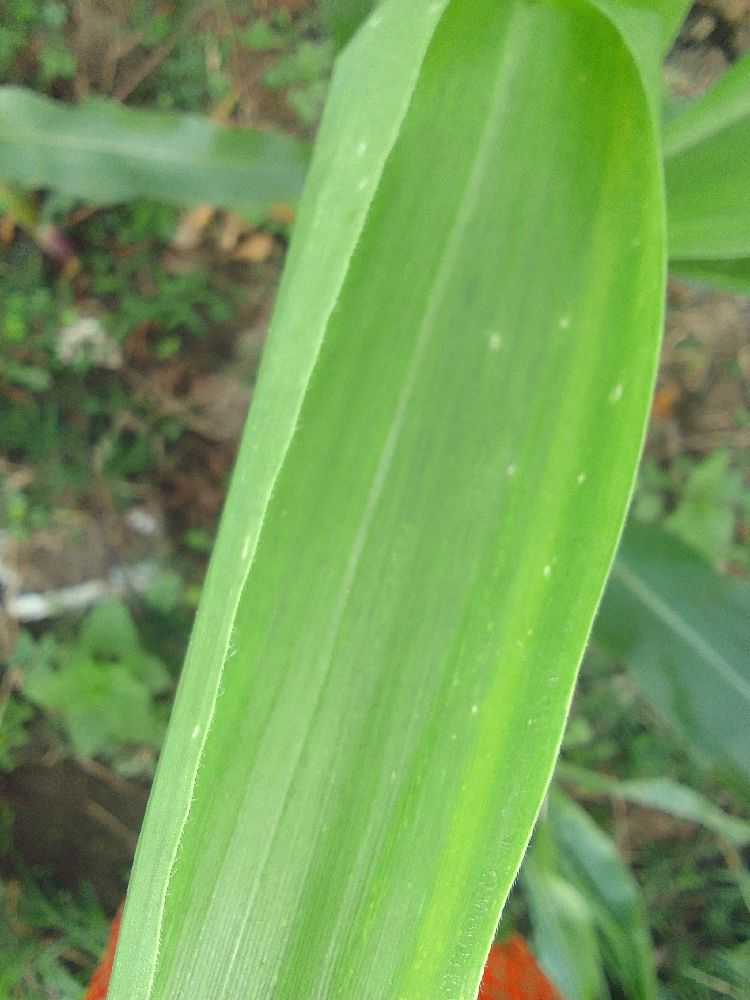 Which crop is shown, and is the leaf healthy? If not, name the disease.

maize, maize streak virus
